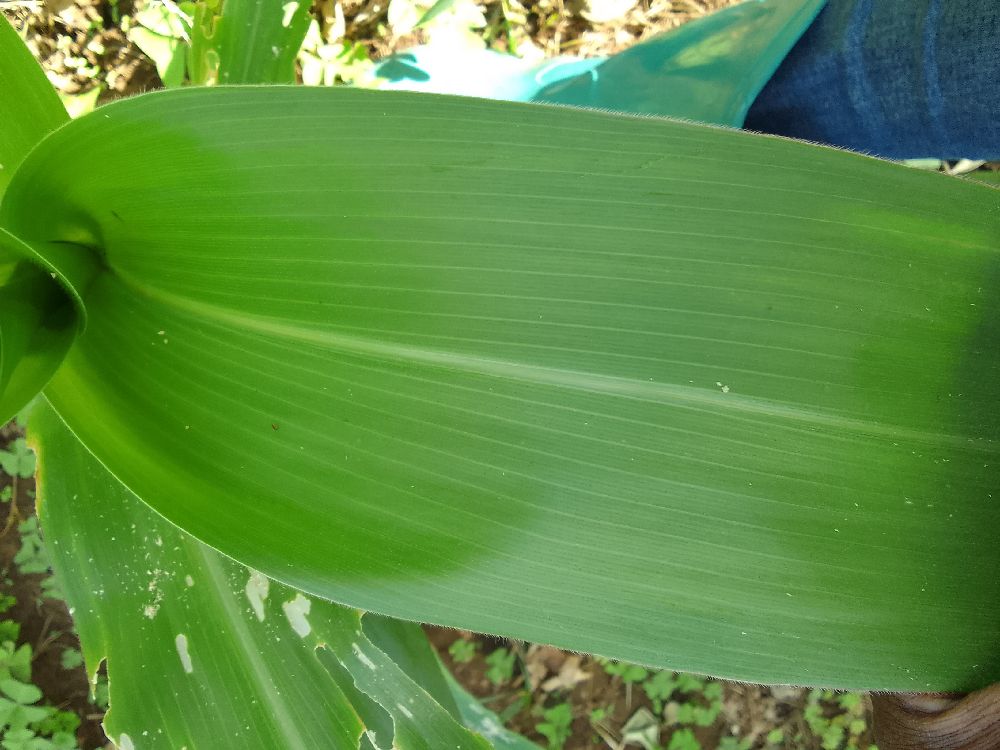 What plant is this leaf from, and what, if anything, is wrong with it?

maize, healthy
